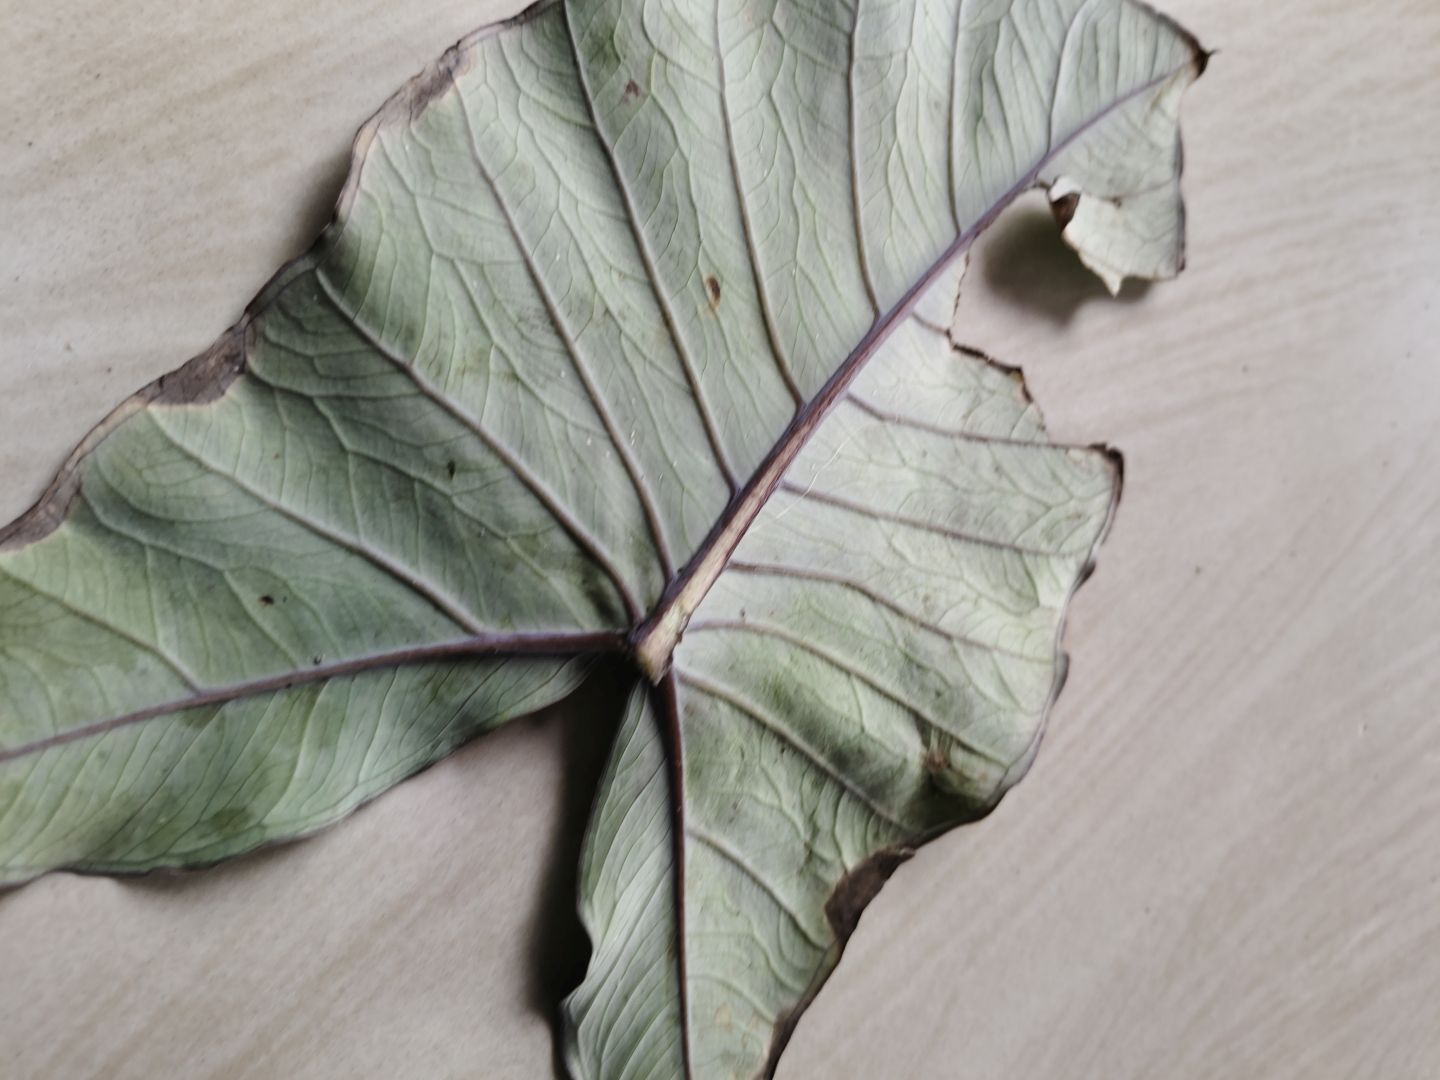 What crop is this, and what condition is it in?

taro, leaf blight
